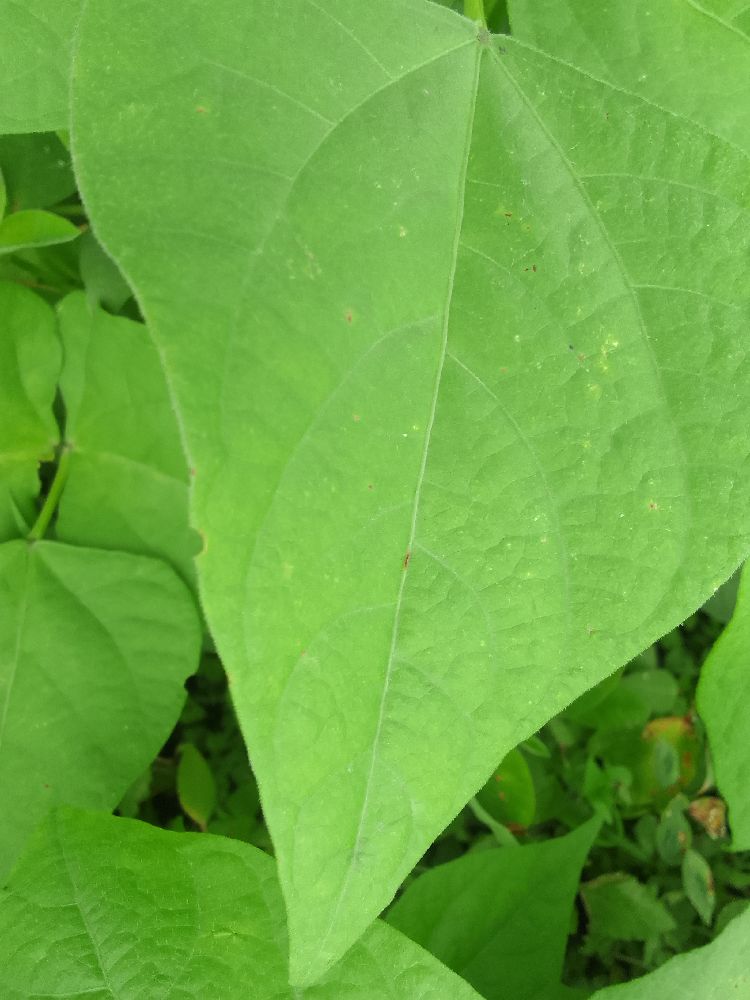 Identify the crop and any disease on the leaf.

common bean, healthy
